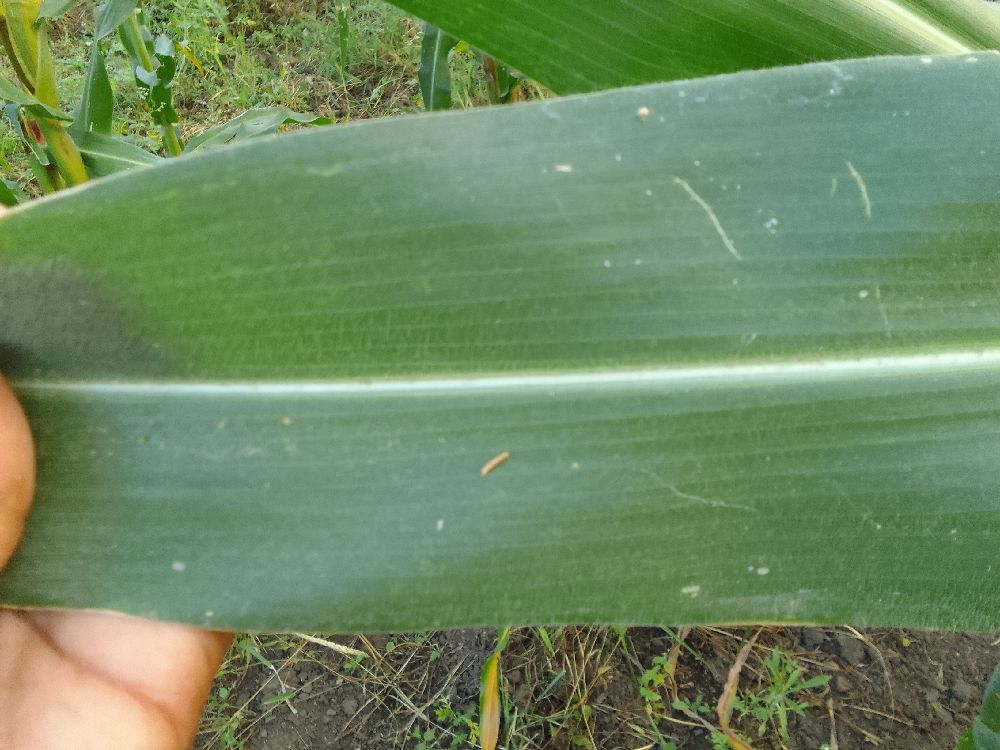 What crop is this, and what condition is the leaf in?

maize, healthy
